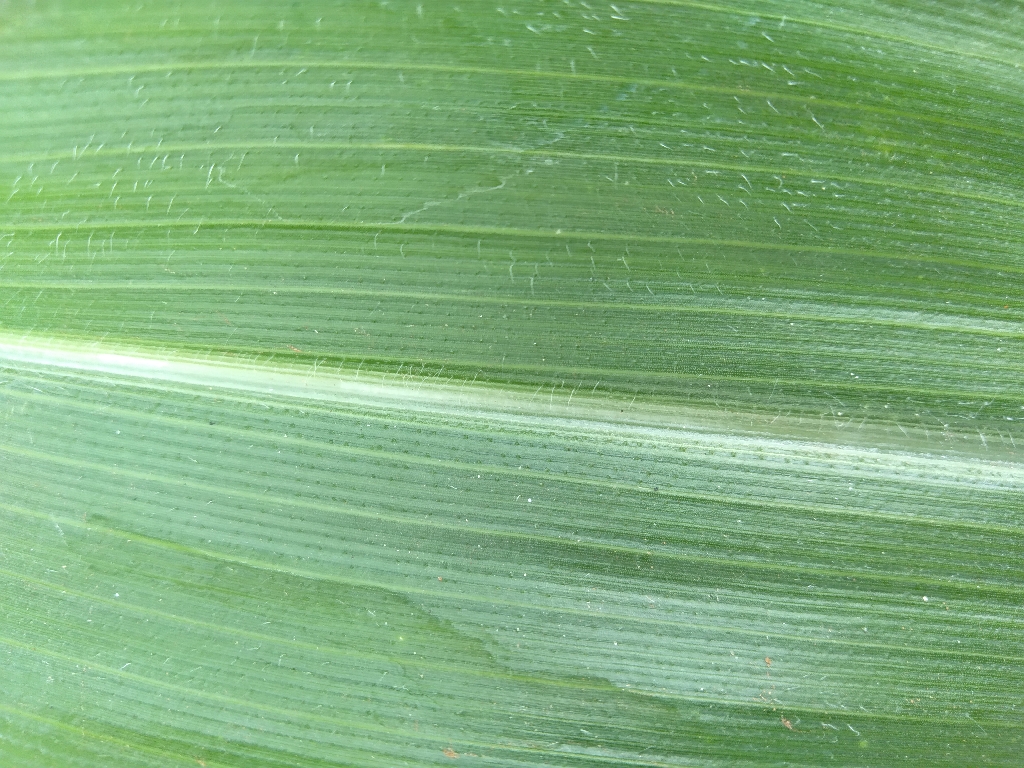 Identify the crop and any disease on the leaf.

maize, healthy
